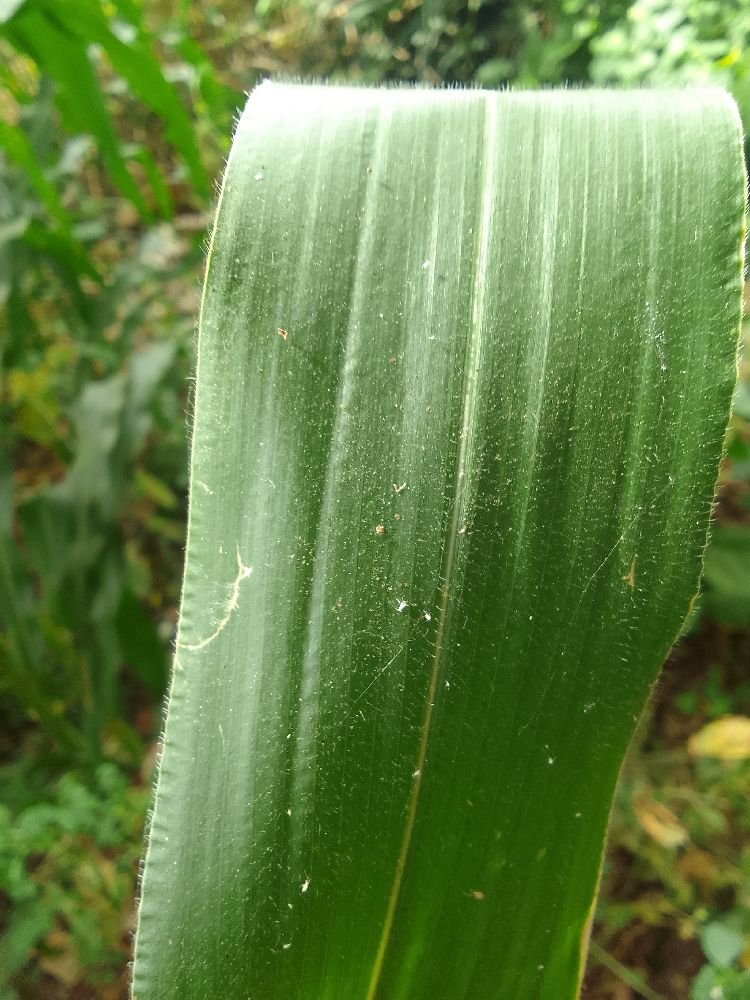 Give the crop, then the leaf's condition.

maize, healthy
